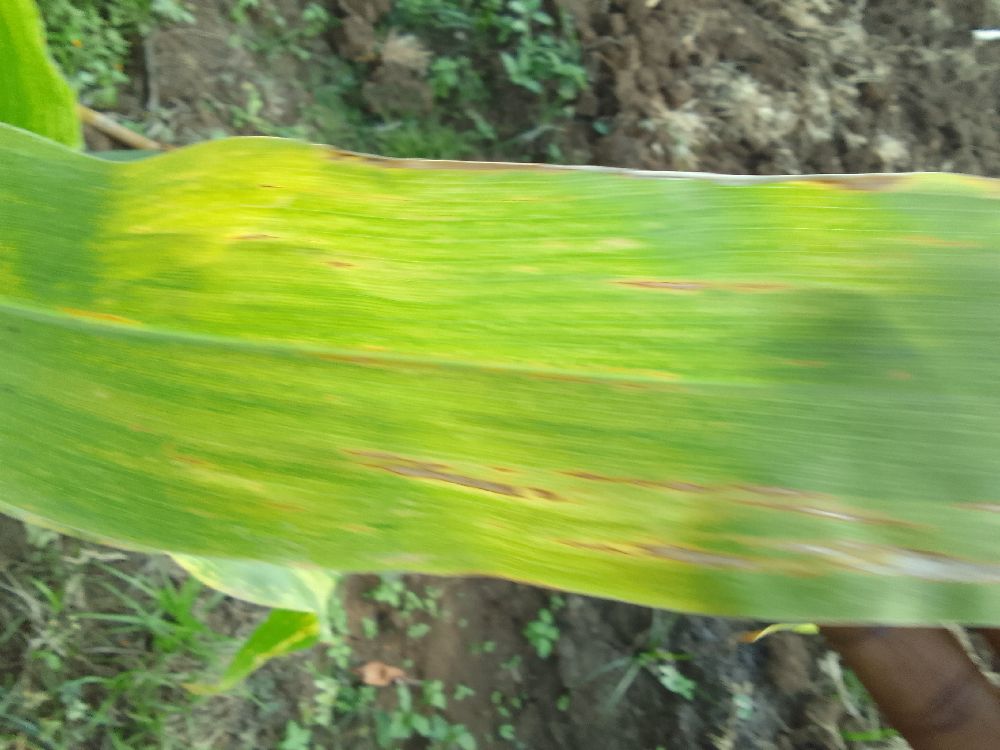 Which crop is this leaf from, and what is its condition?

maize, maize lethal necrosis
